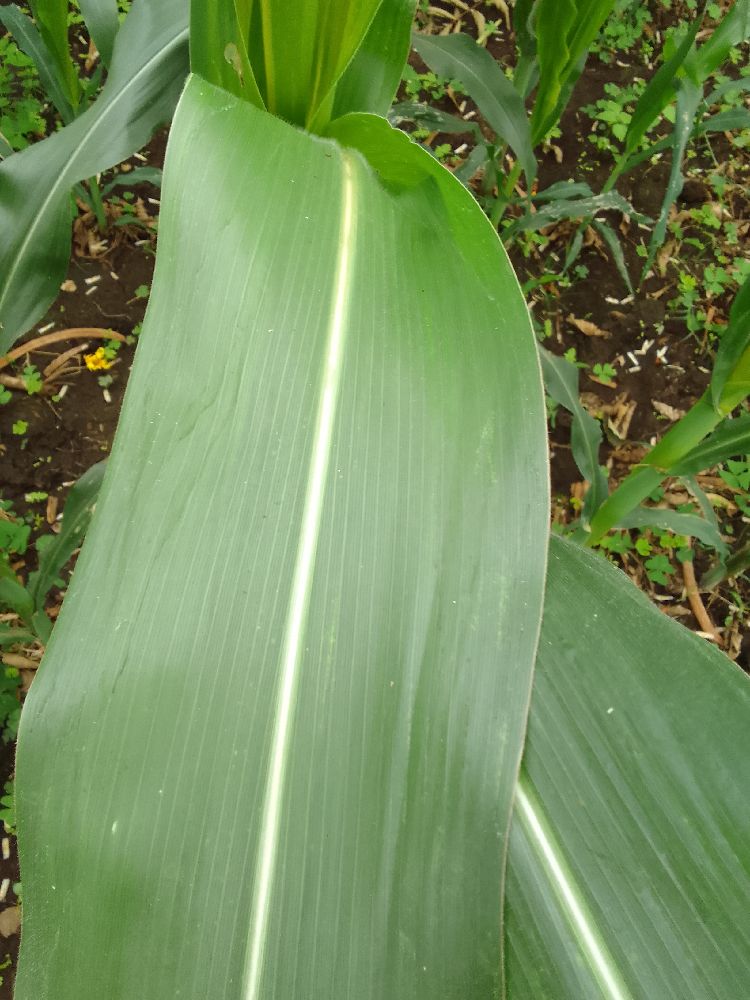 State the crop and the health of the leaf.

maize, healthy
